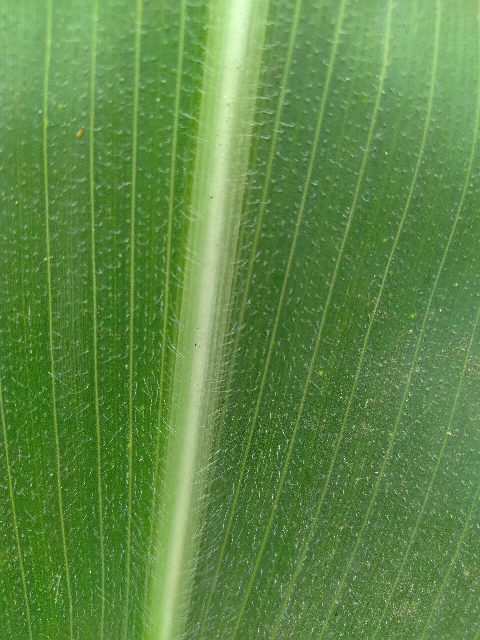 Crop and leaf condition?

maize, healthy
